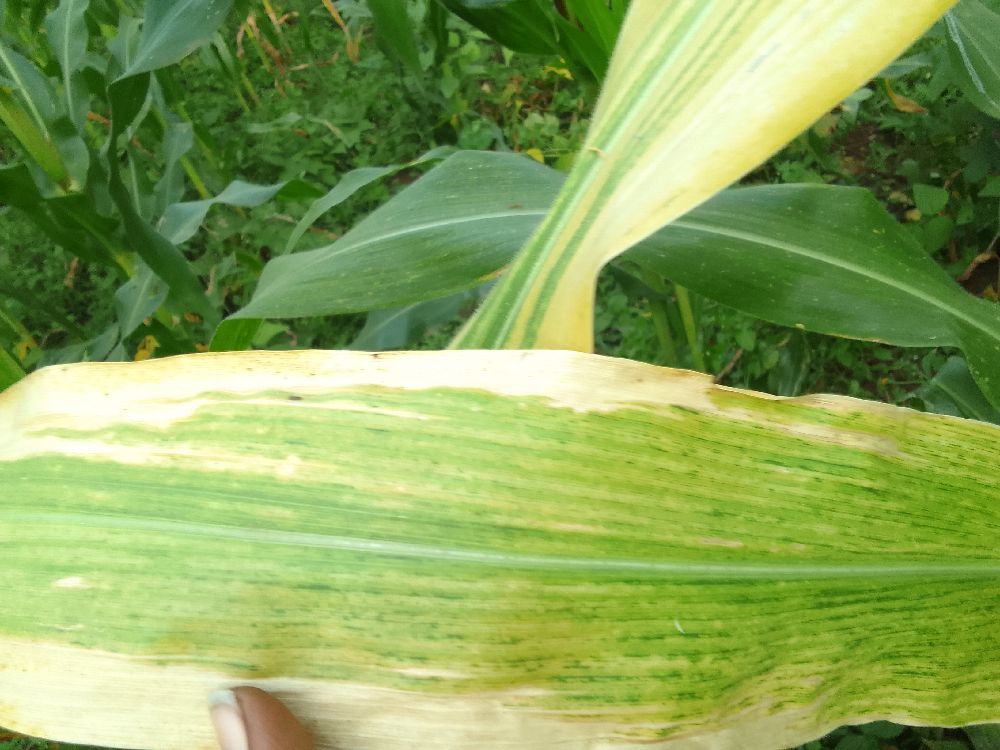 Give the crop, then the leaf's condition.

maize, maize lethal necrosis
